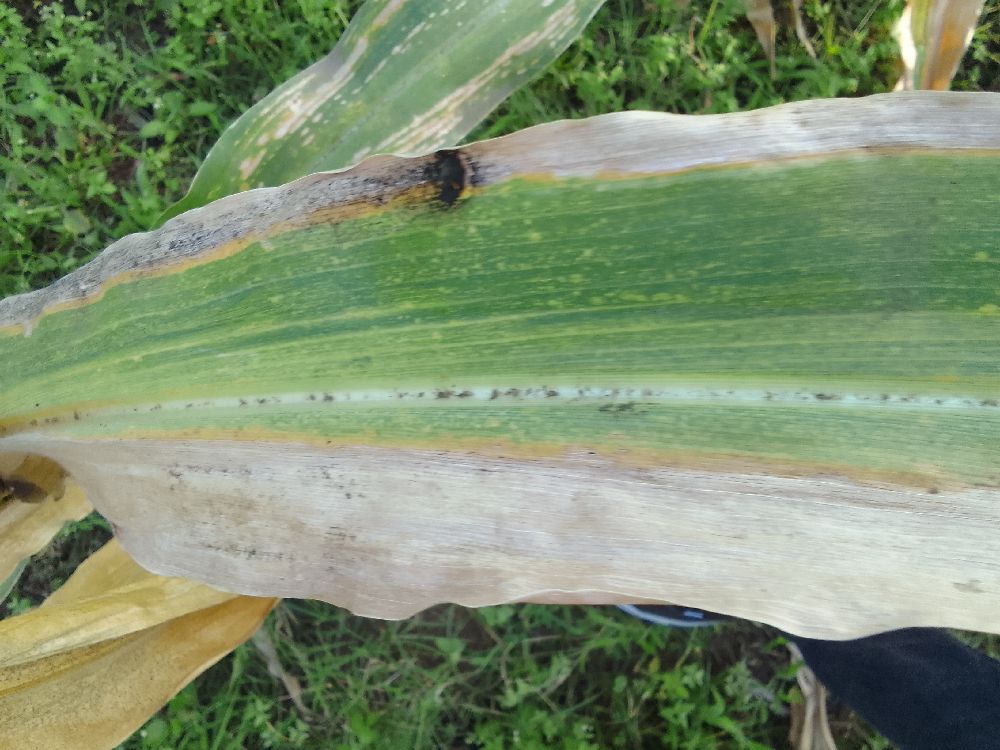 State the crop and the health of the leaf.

maize, maize lethal necrosis
